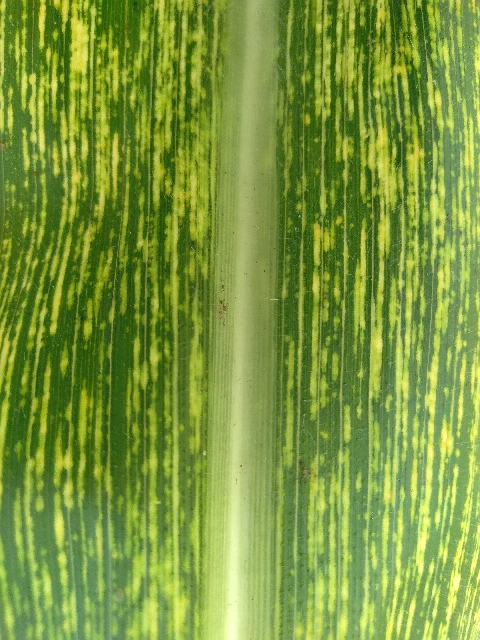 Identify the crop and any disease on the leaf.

maize, maize streak virus
